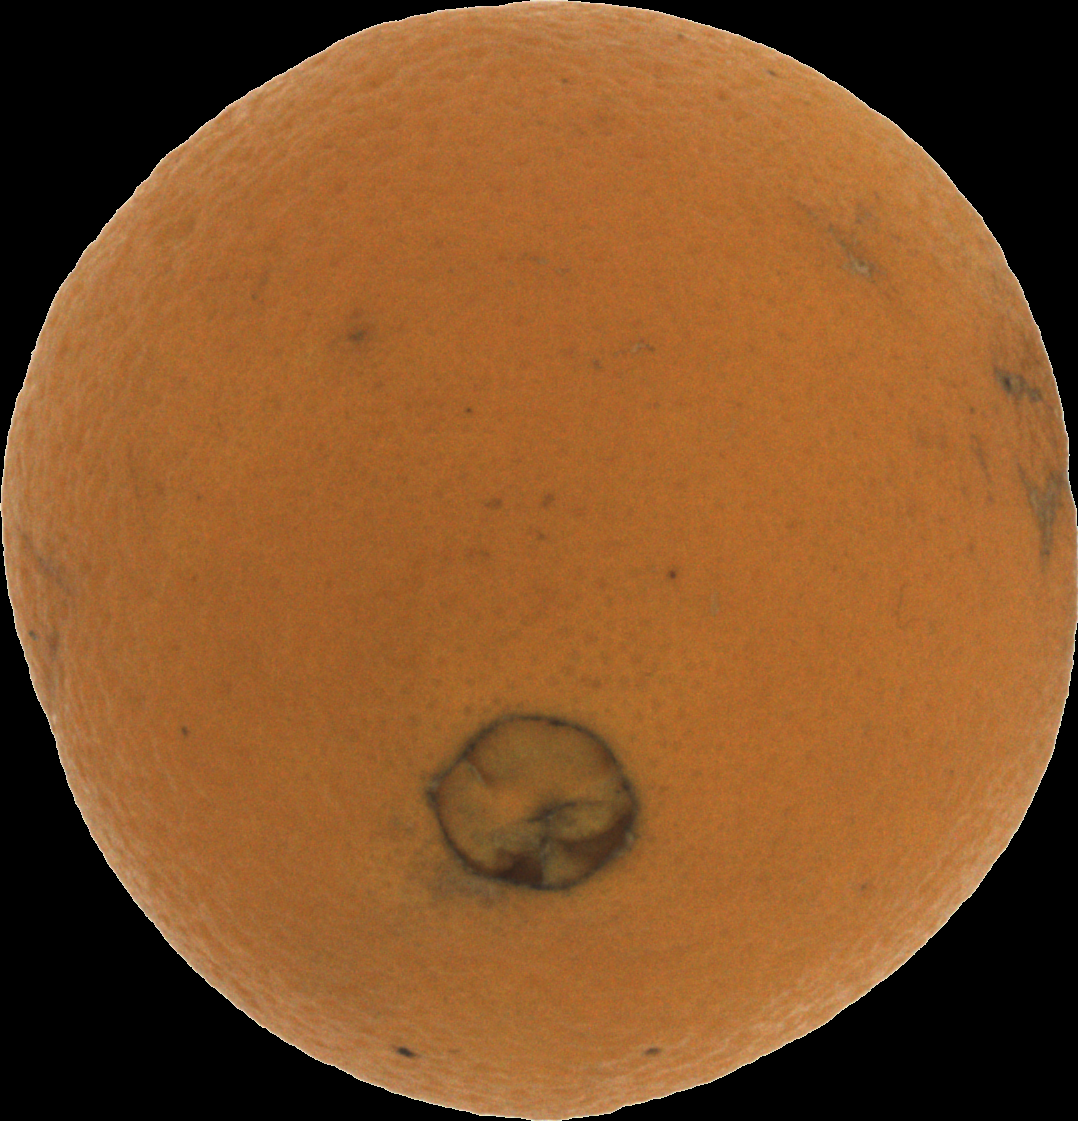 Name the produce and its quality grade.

orange, bad
